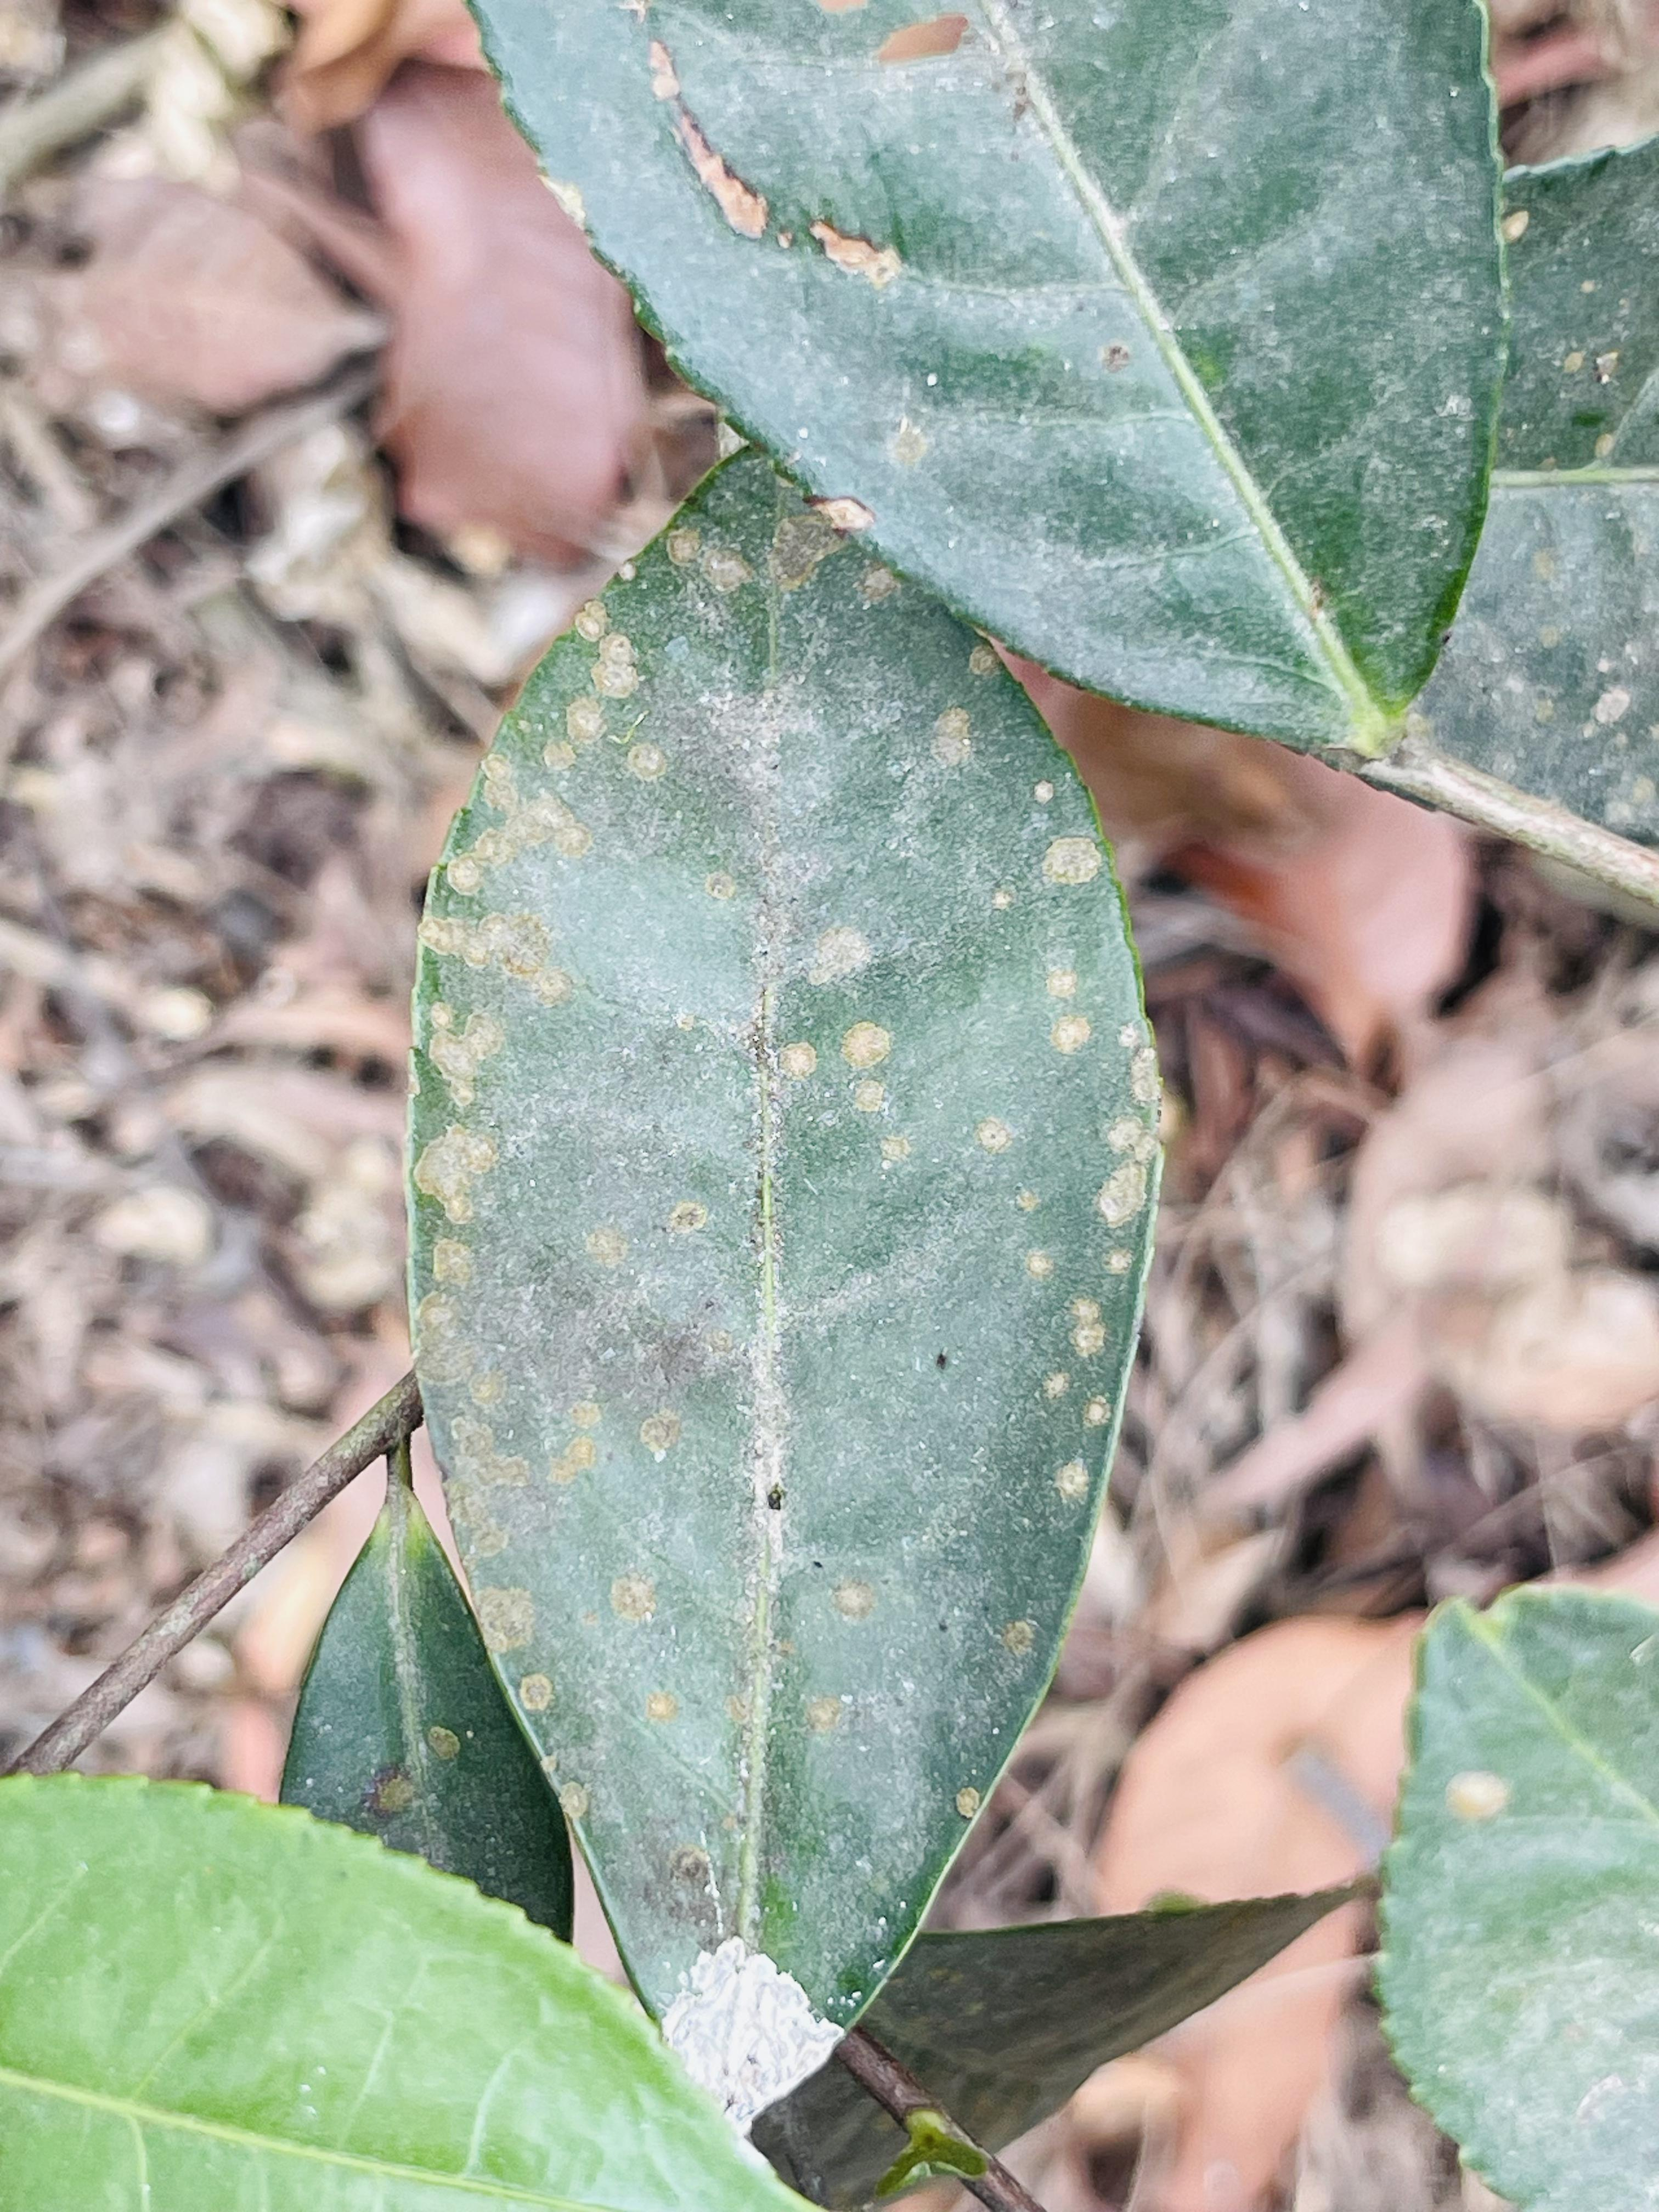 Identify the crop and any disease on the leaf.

tea, red rust
